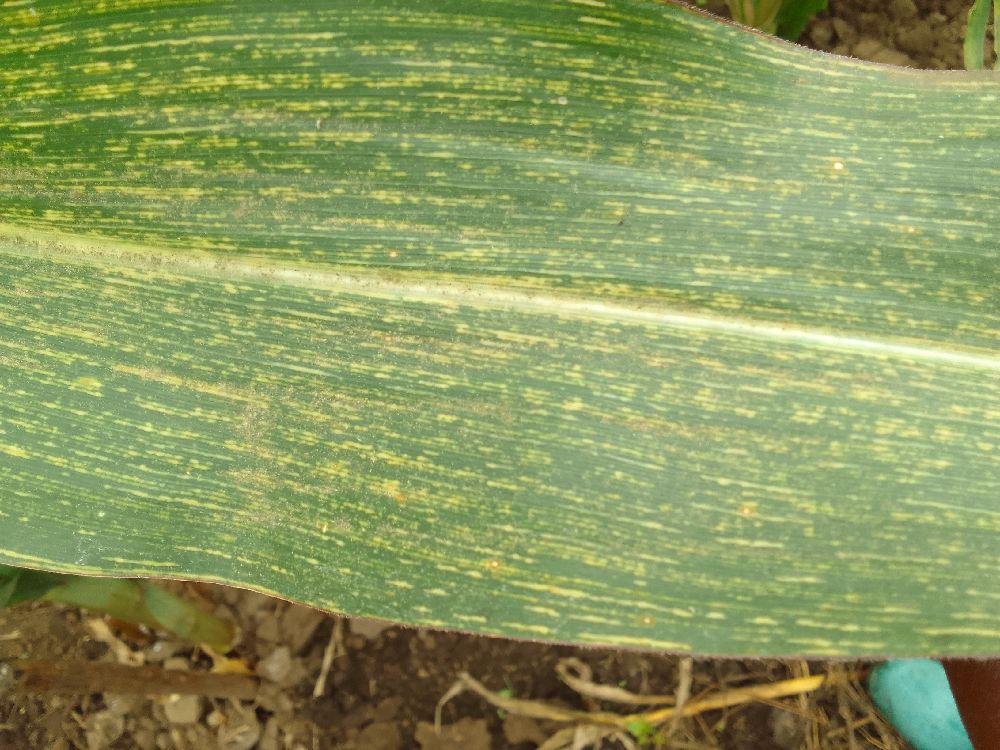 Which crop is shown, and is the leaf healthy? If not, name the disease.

maize, maize streak virus
